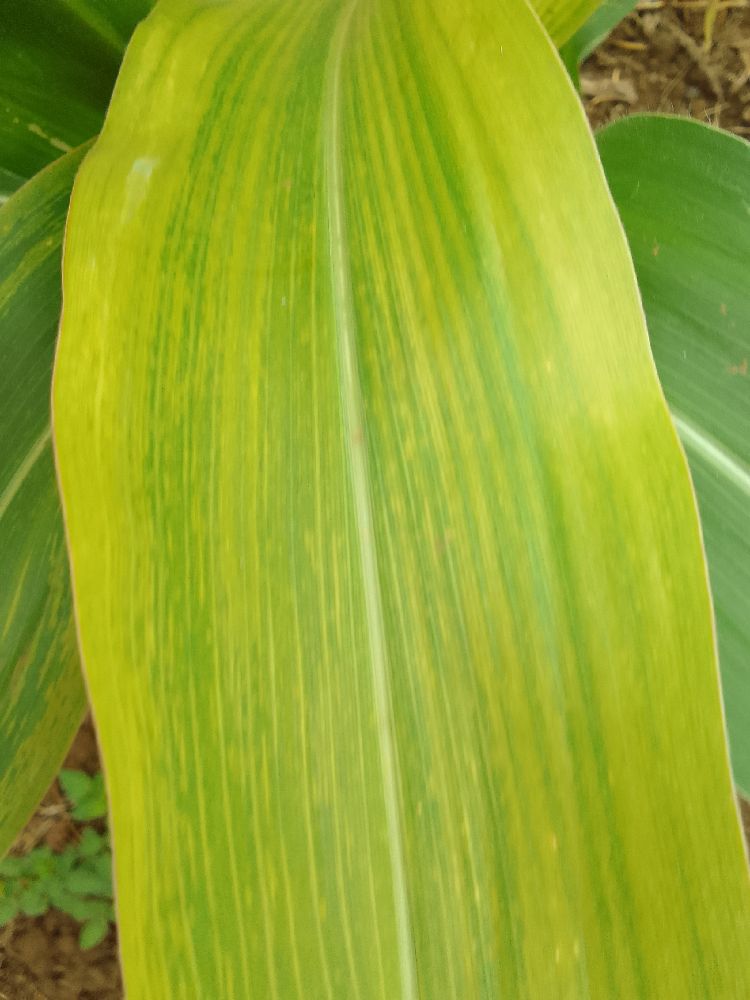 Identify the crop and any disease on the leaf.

maize, maize lethal necrosis
